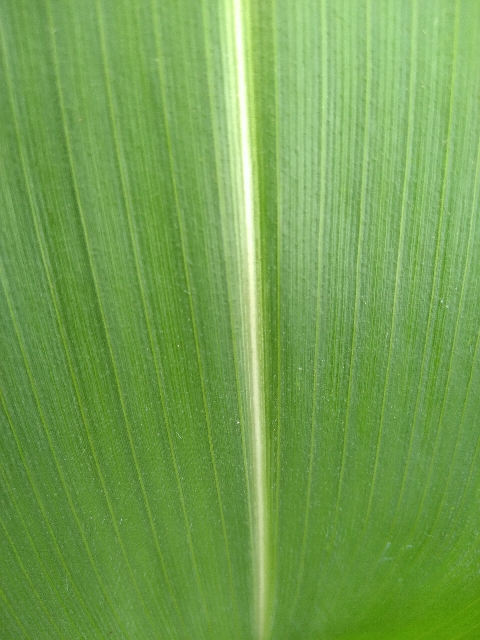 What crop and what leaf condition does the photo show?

maize, healthy
